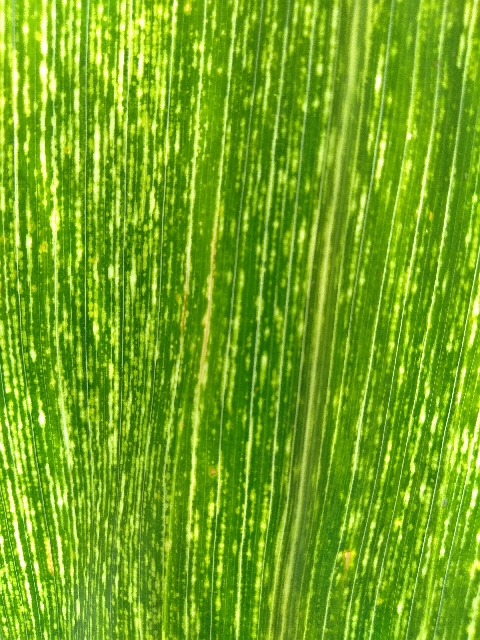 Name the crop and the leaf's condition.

maize, maize streak virus
